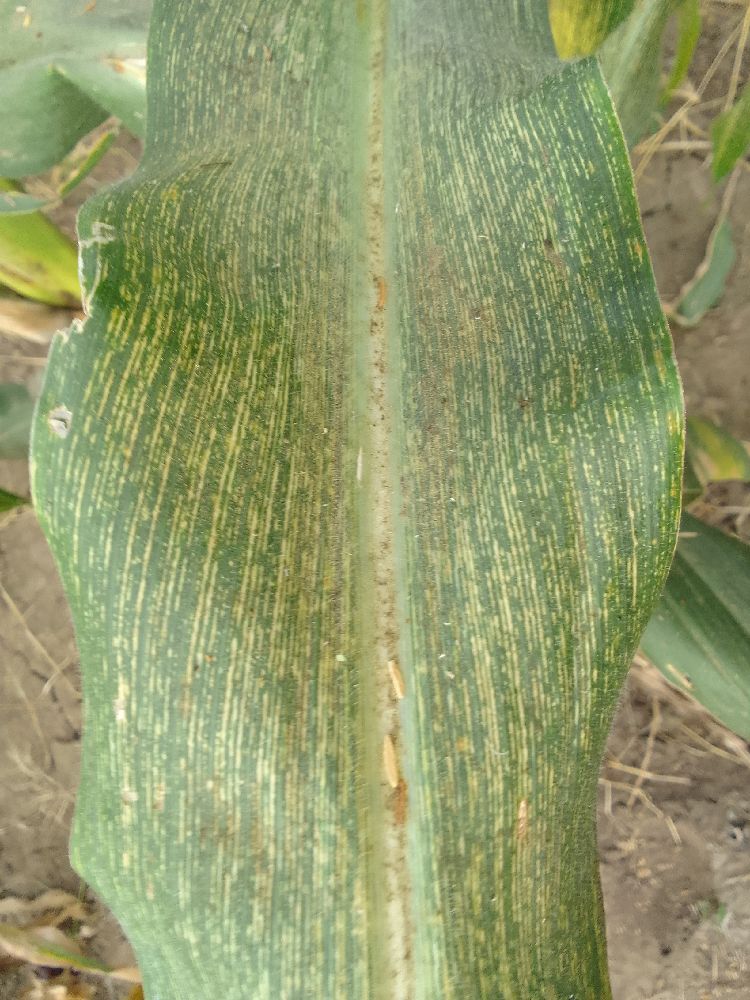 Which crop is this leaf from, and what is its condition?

maize, maize streak virus
